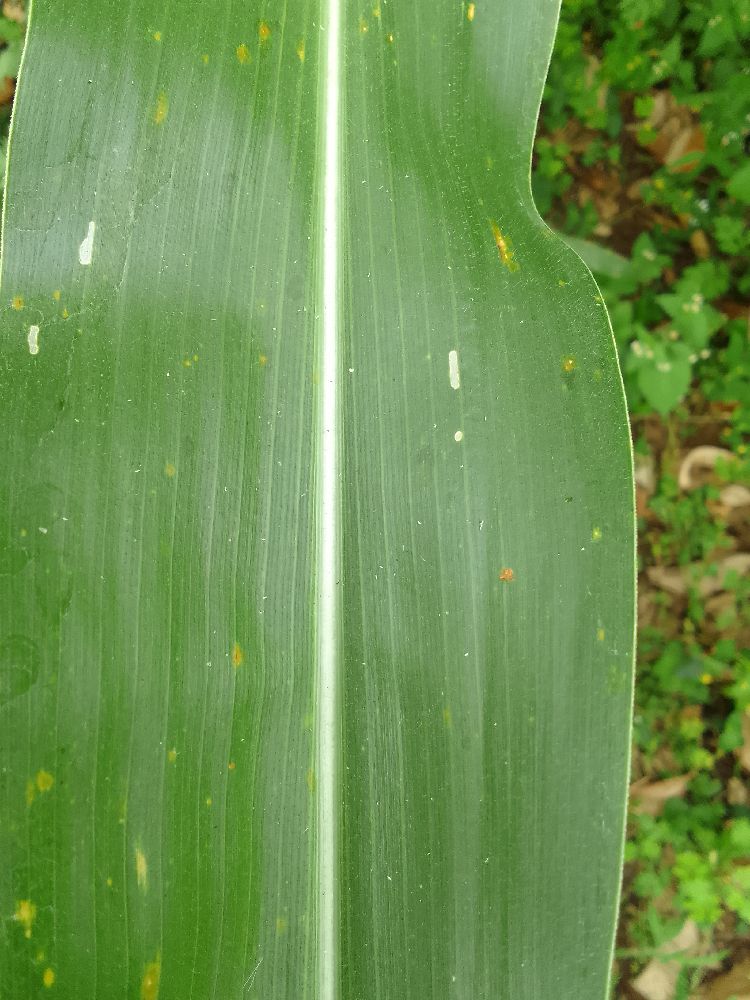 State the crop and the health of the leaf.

maize, healthy
